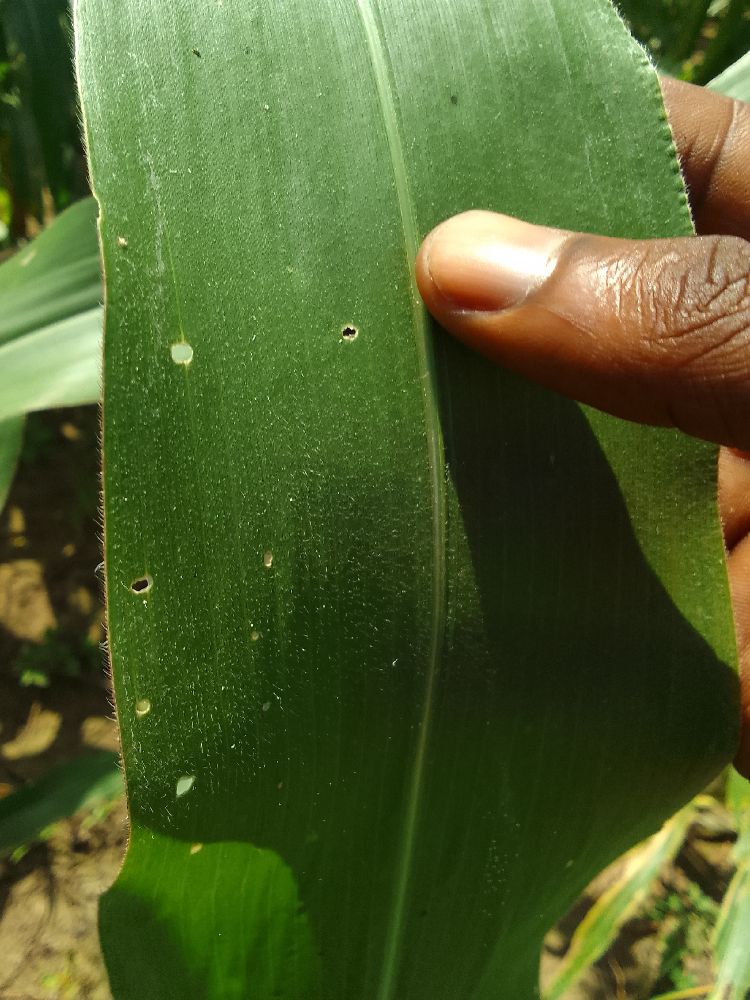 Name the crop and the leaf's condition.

maize, healthy
